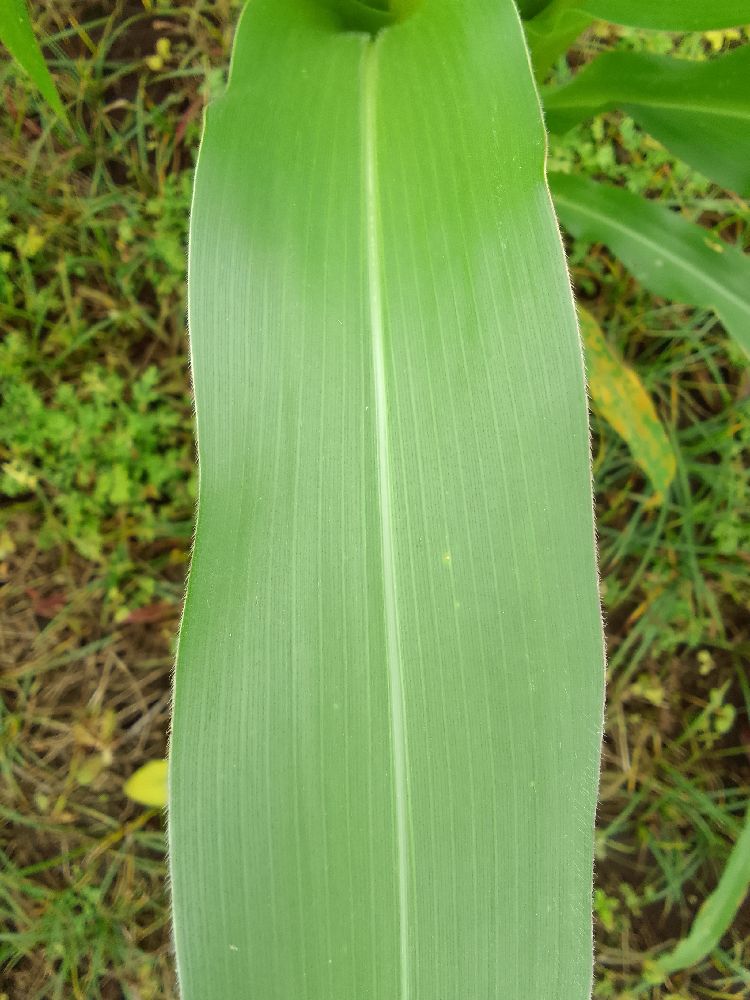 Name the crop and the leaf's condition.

maize, healthy
